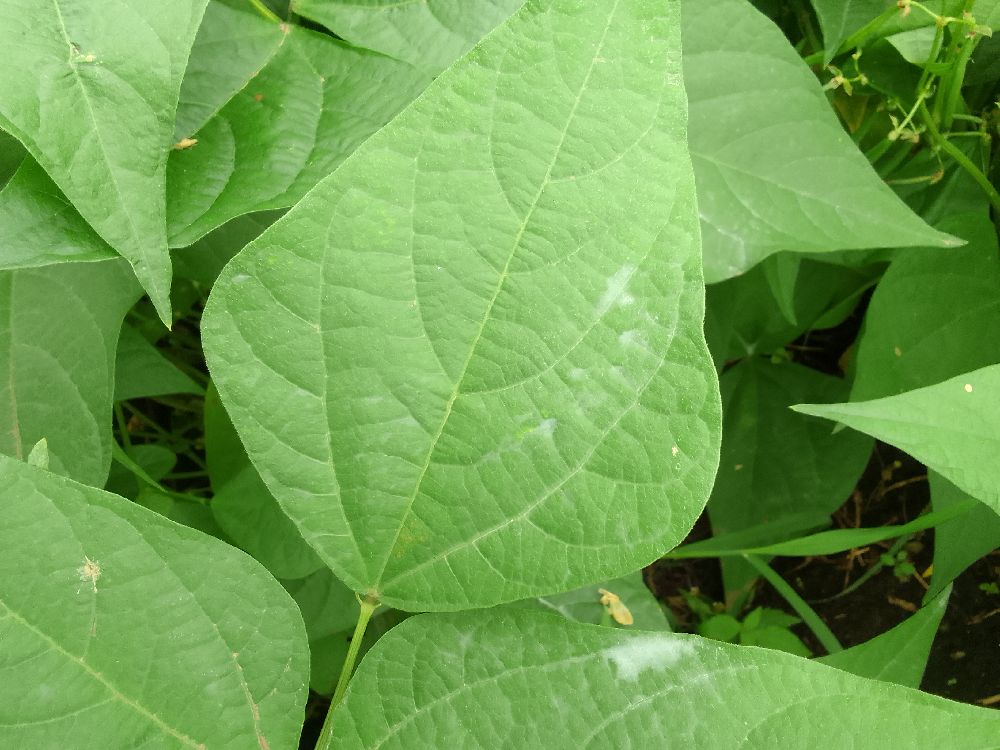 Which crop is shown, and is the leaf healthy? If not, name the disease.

common bean, healthy
